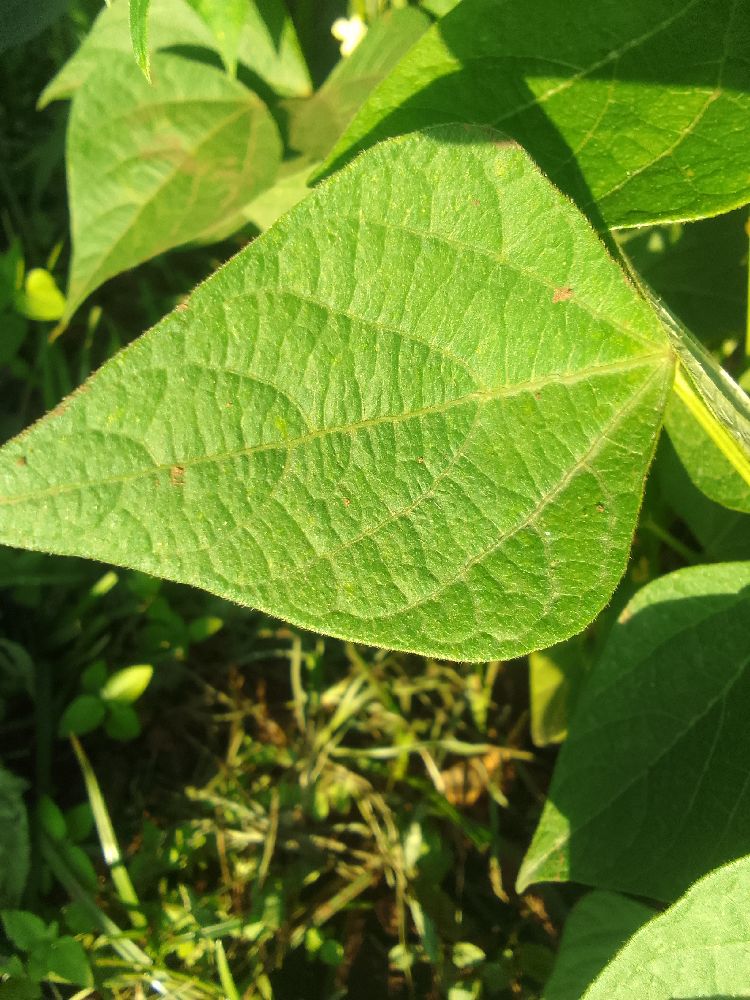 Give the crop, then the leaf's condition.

common bean, healthy
